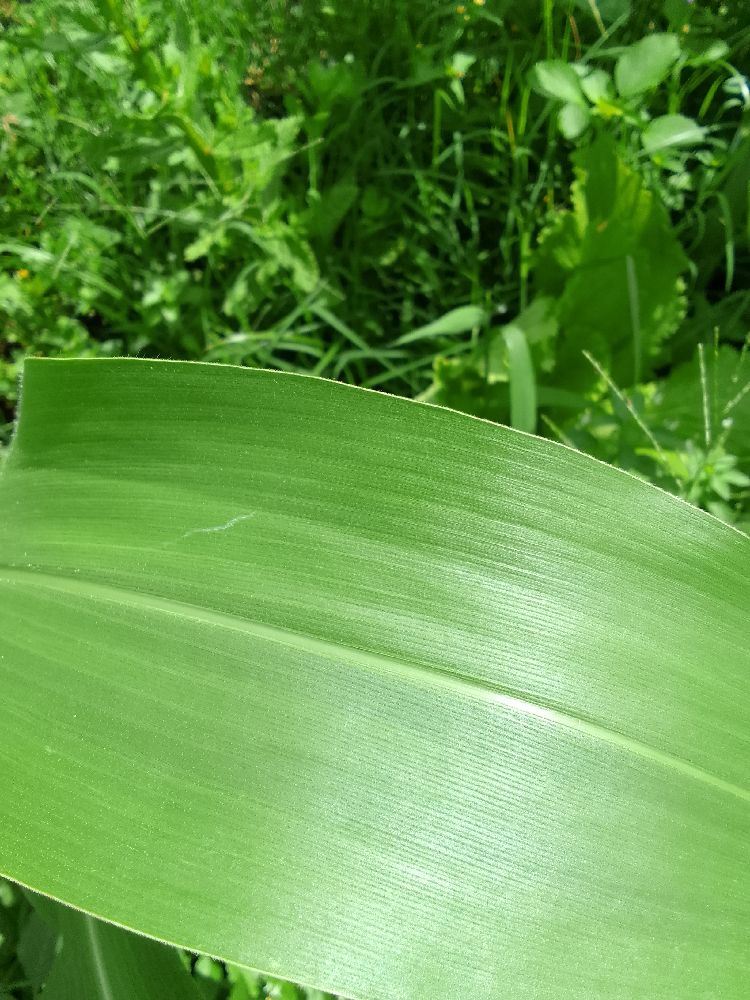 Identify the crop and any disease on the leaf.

maize, healthy
